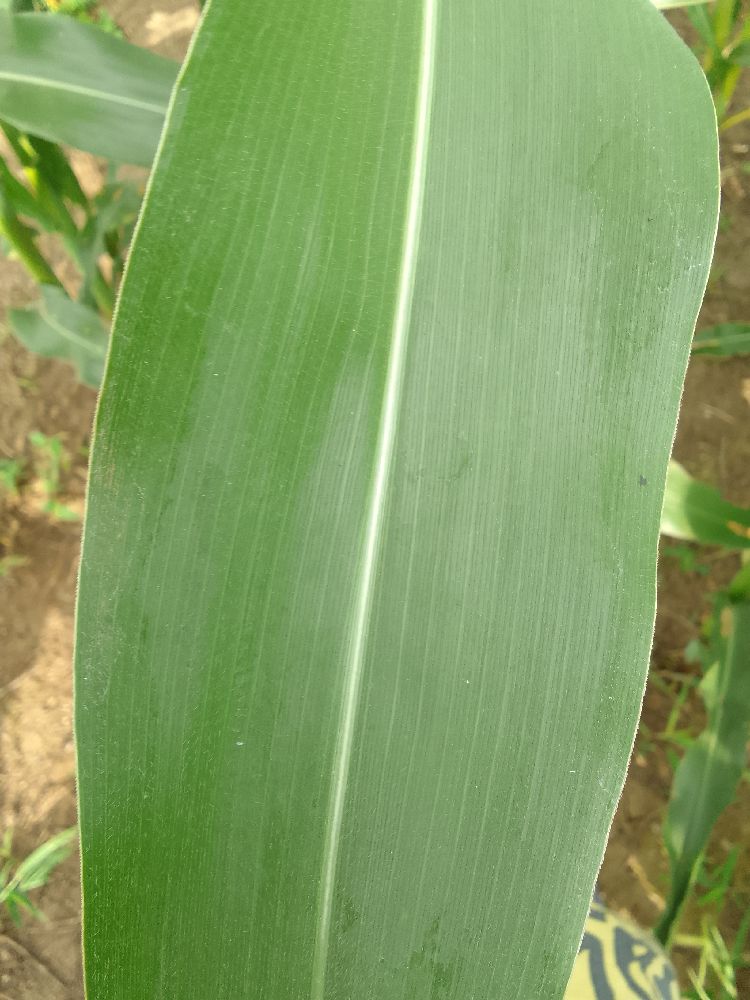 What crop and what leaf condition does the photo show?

maize, healthy
